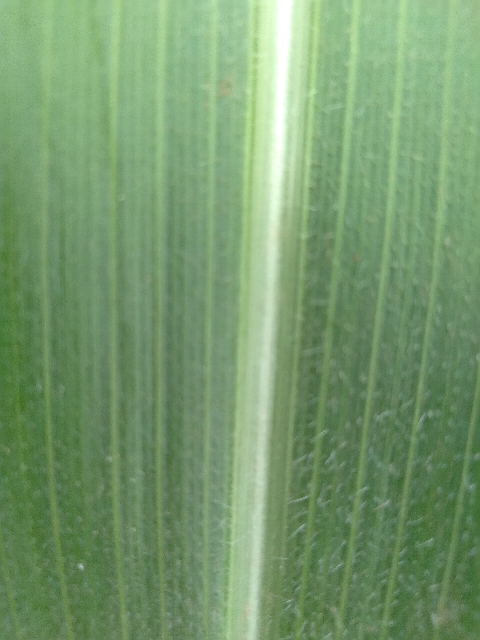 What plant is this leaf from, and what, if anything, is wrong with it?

maize, healthy
